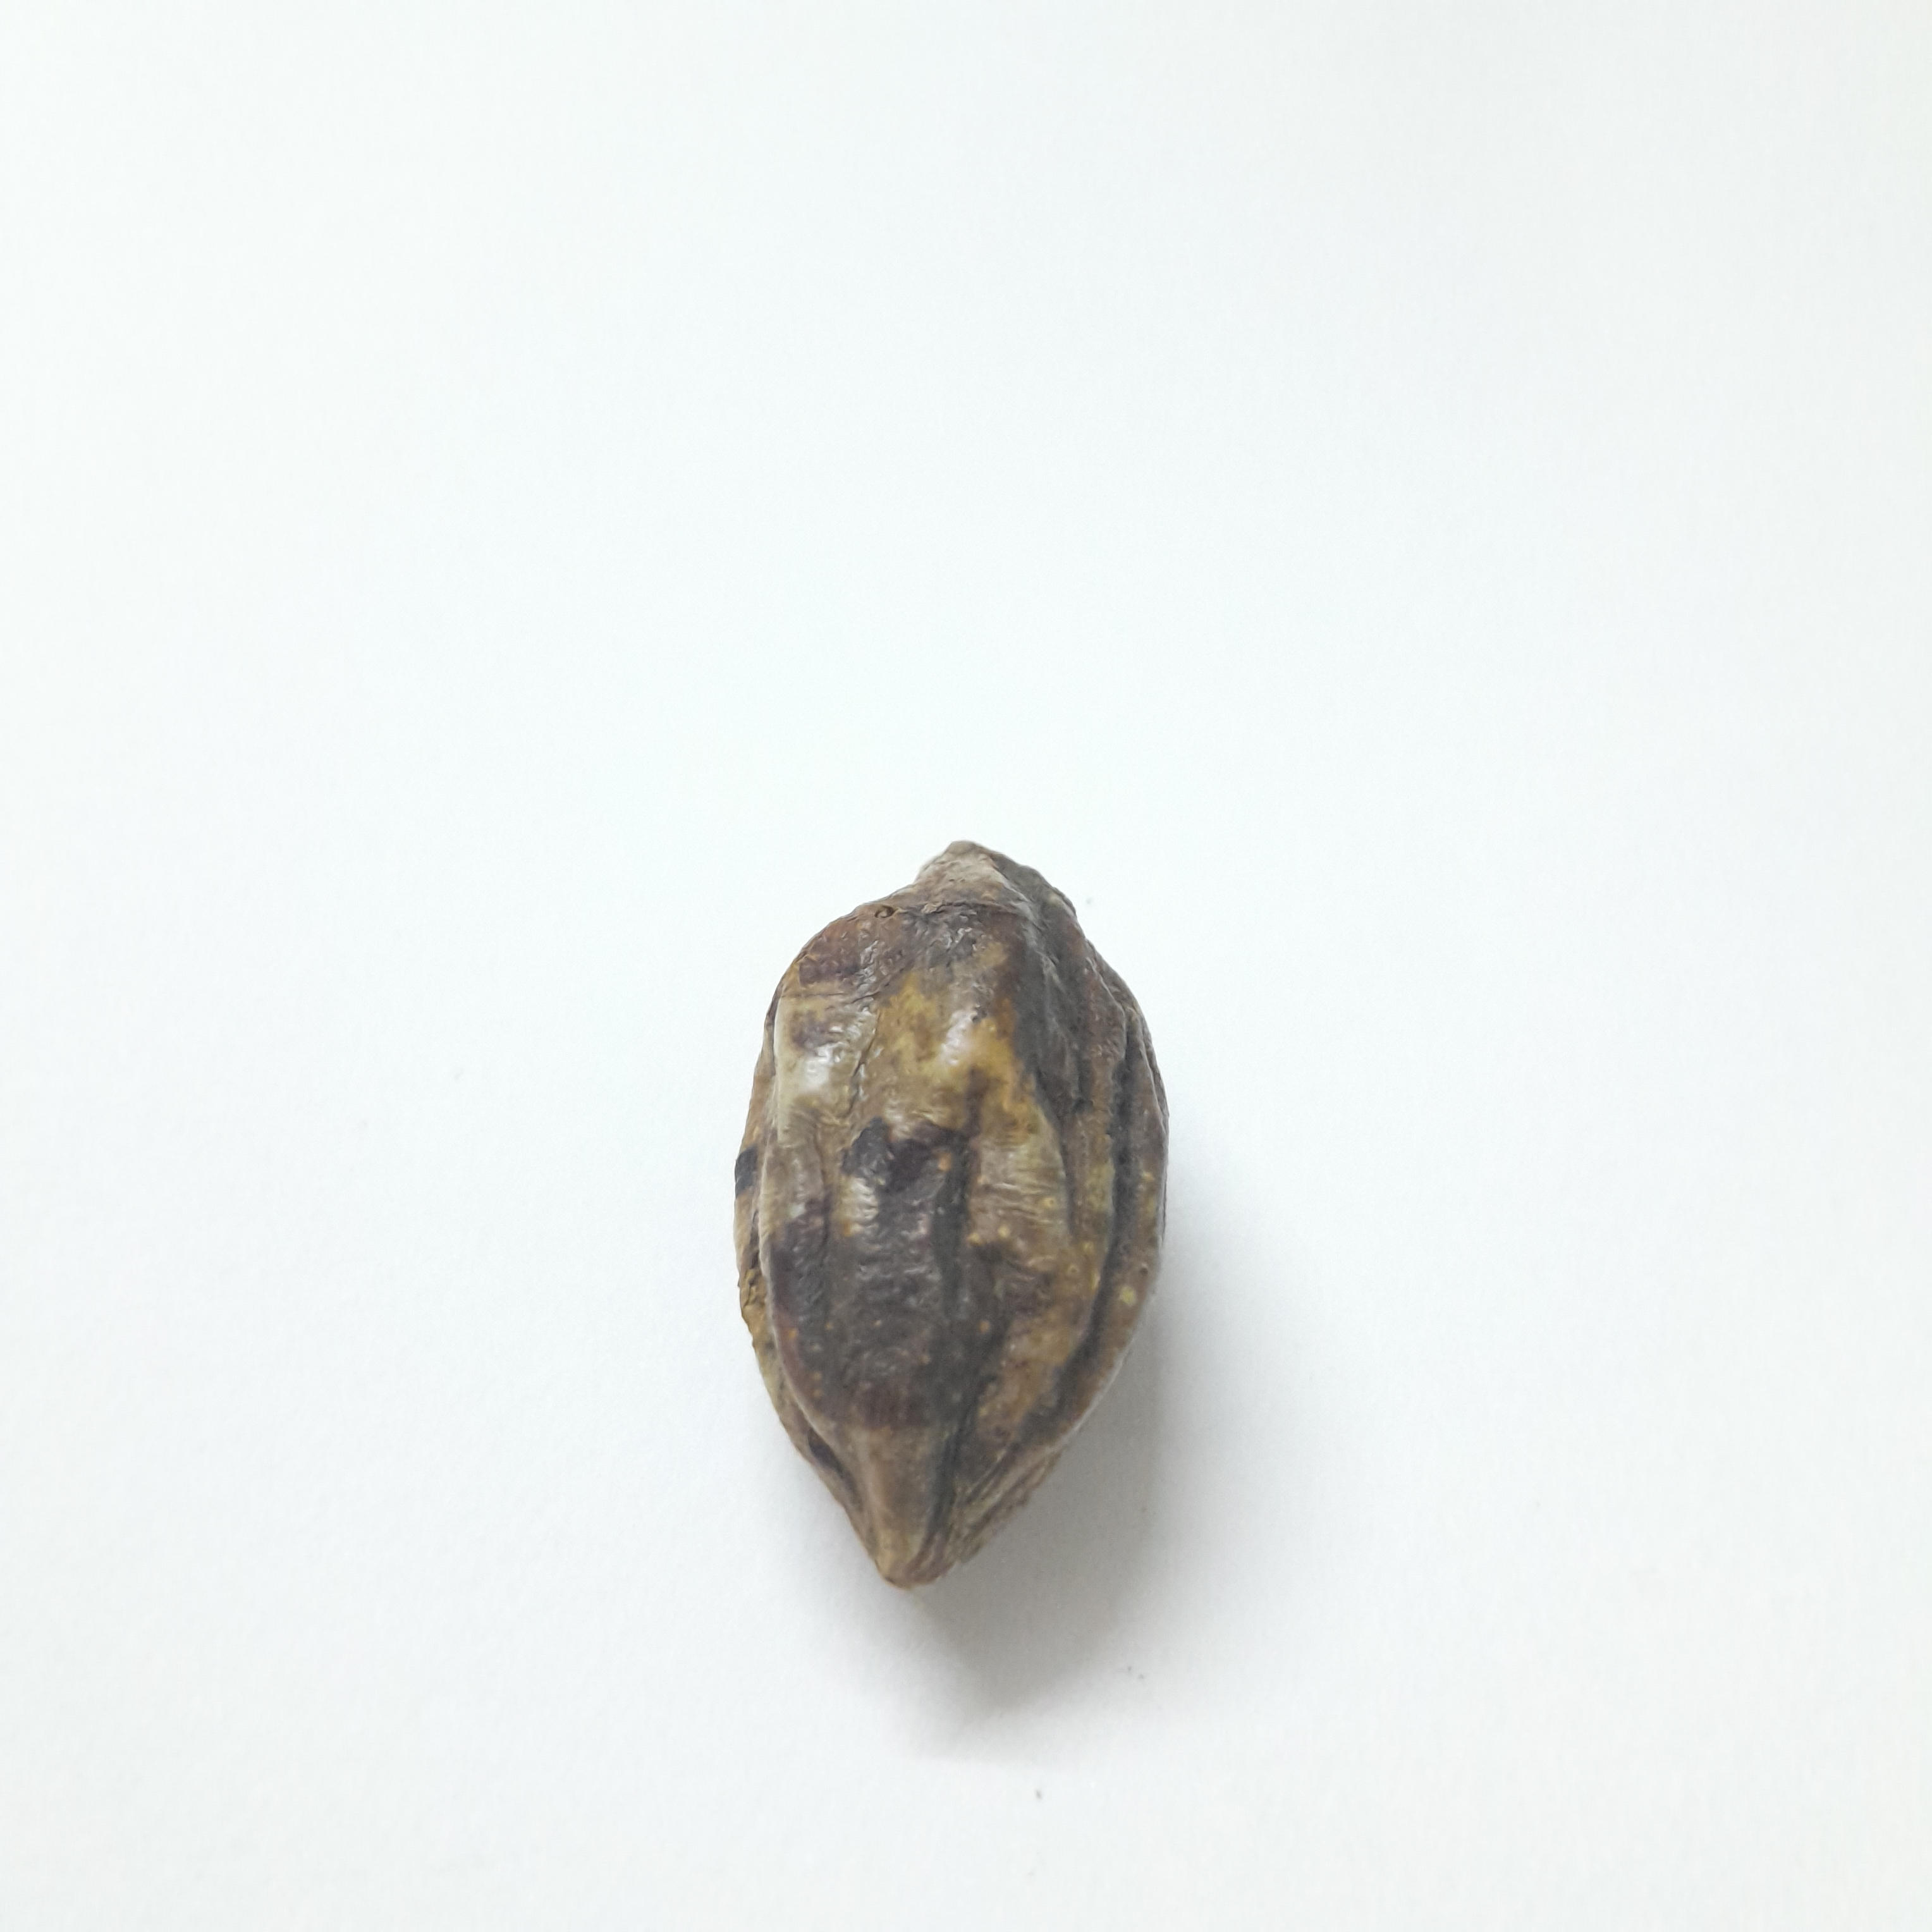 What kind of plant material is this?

hirdaa
